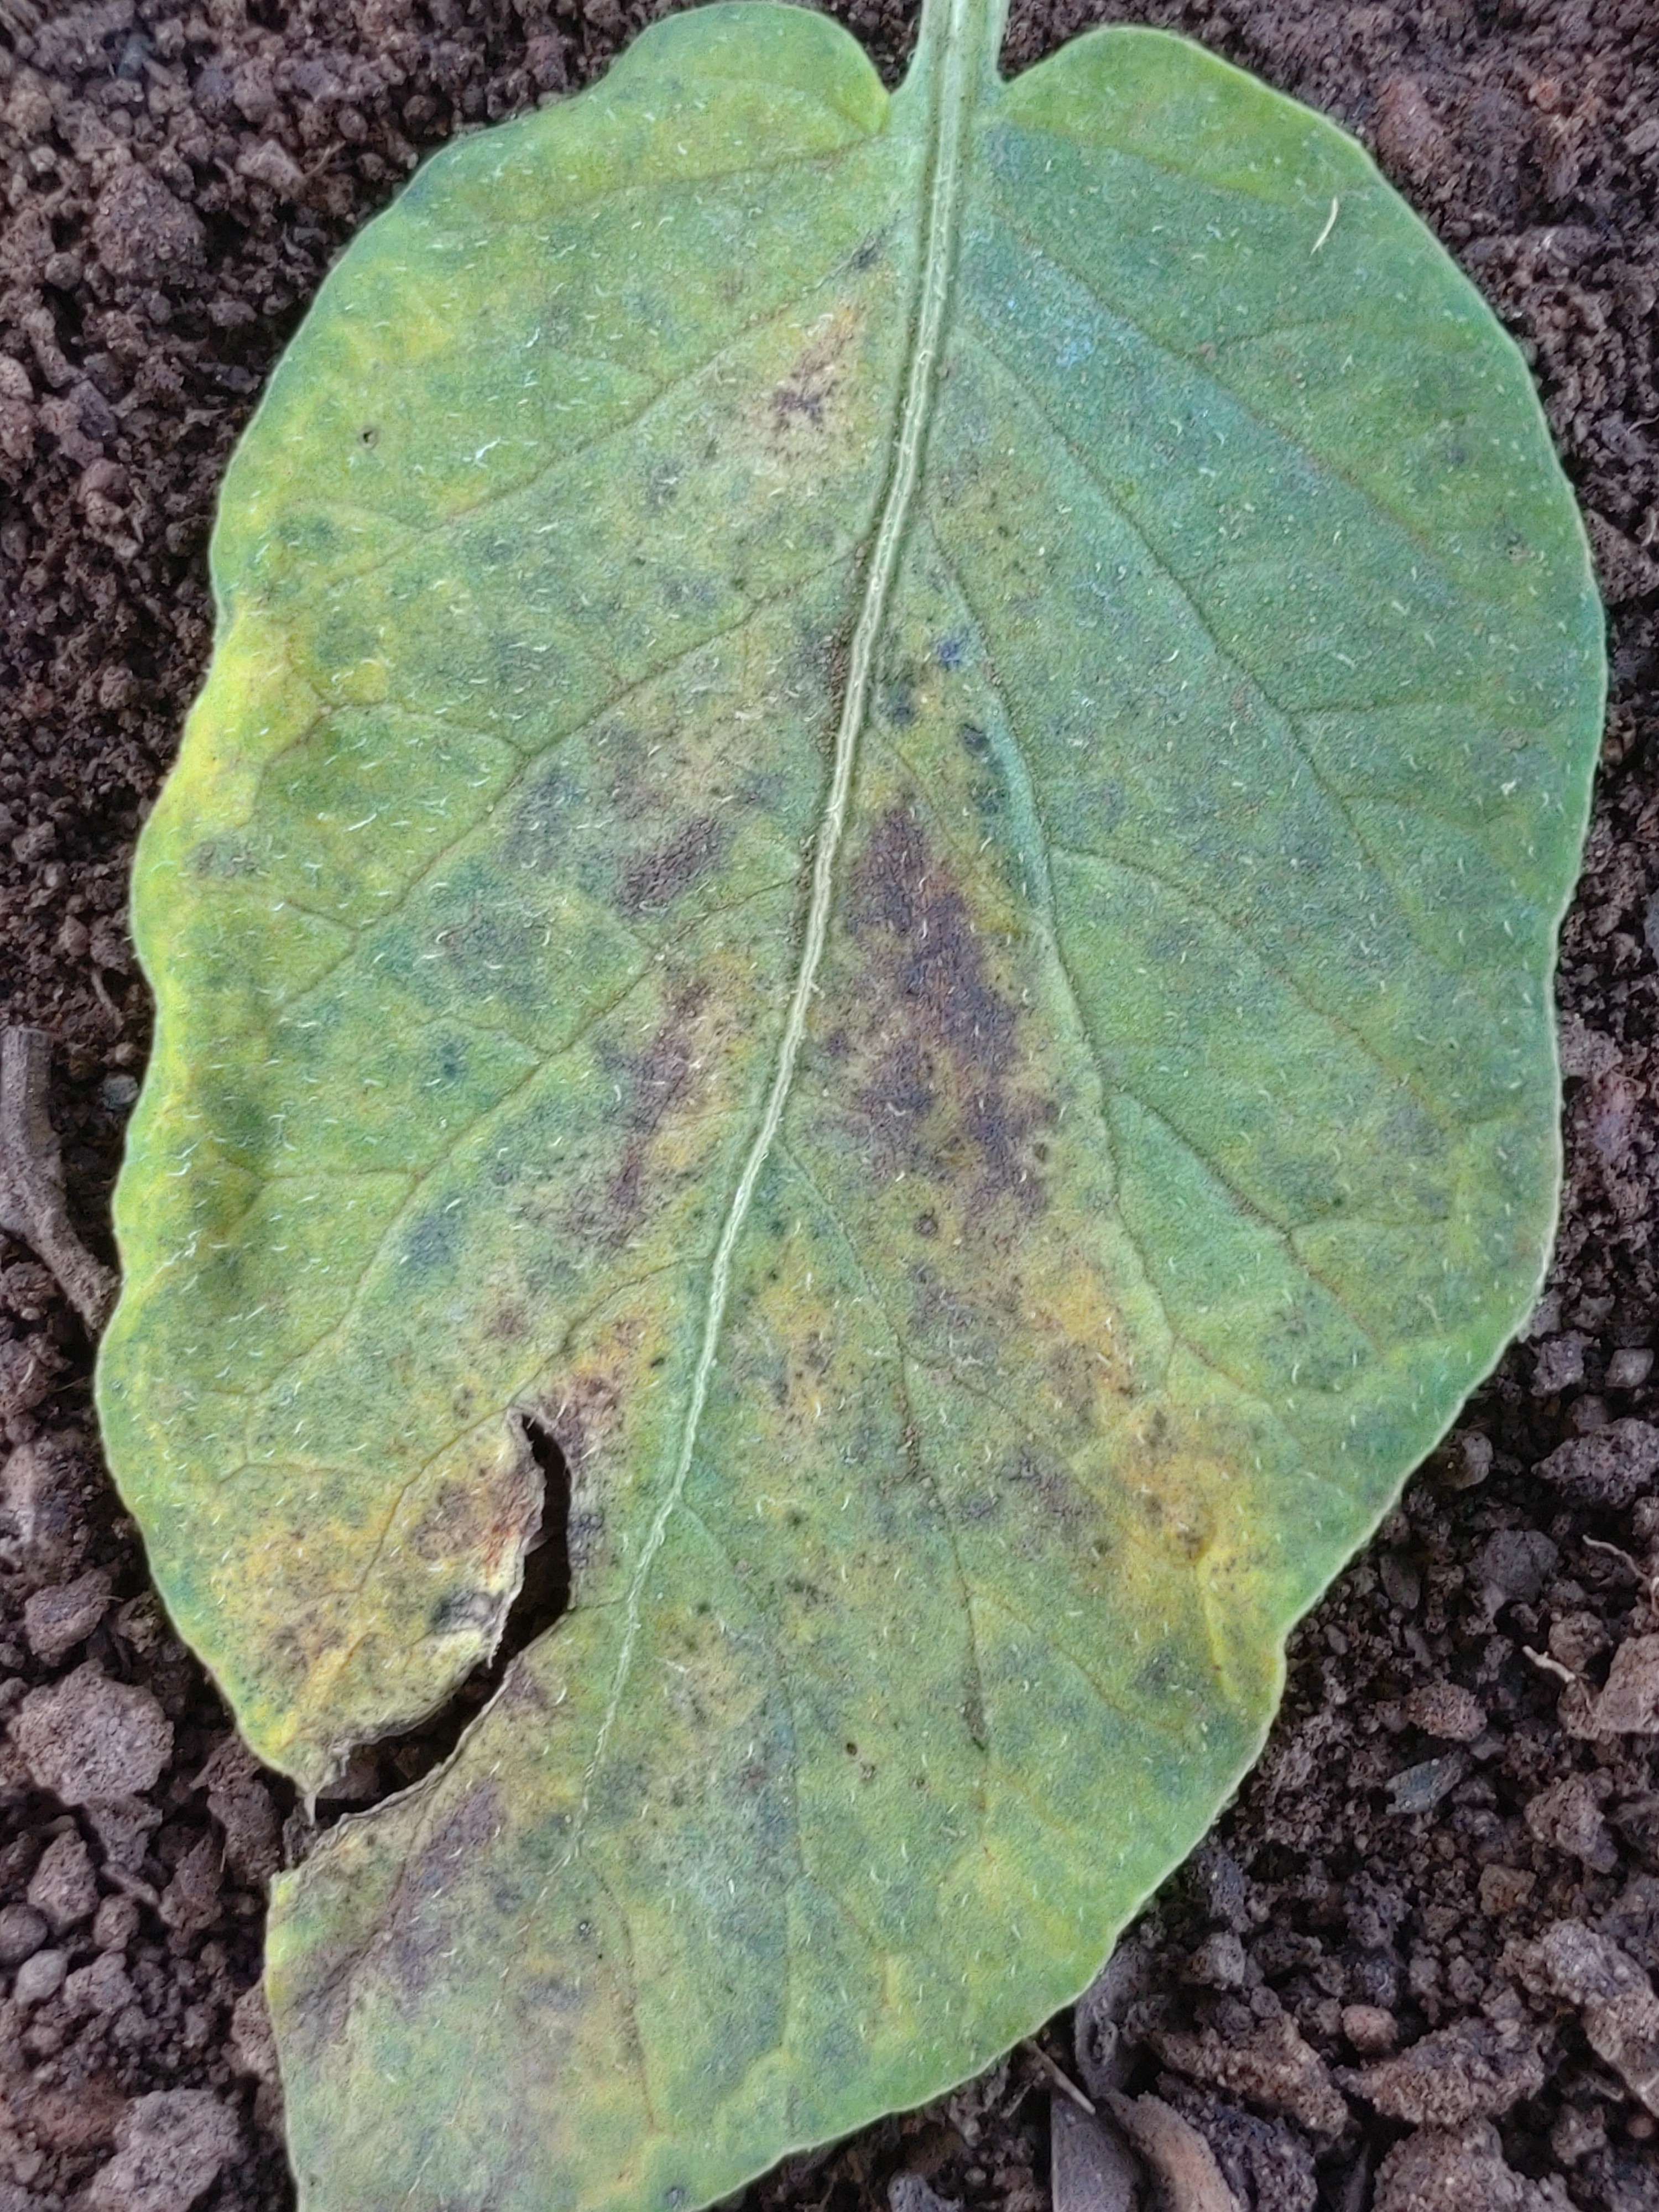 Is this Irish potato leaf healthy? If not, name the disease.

late blight
